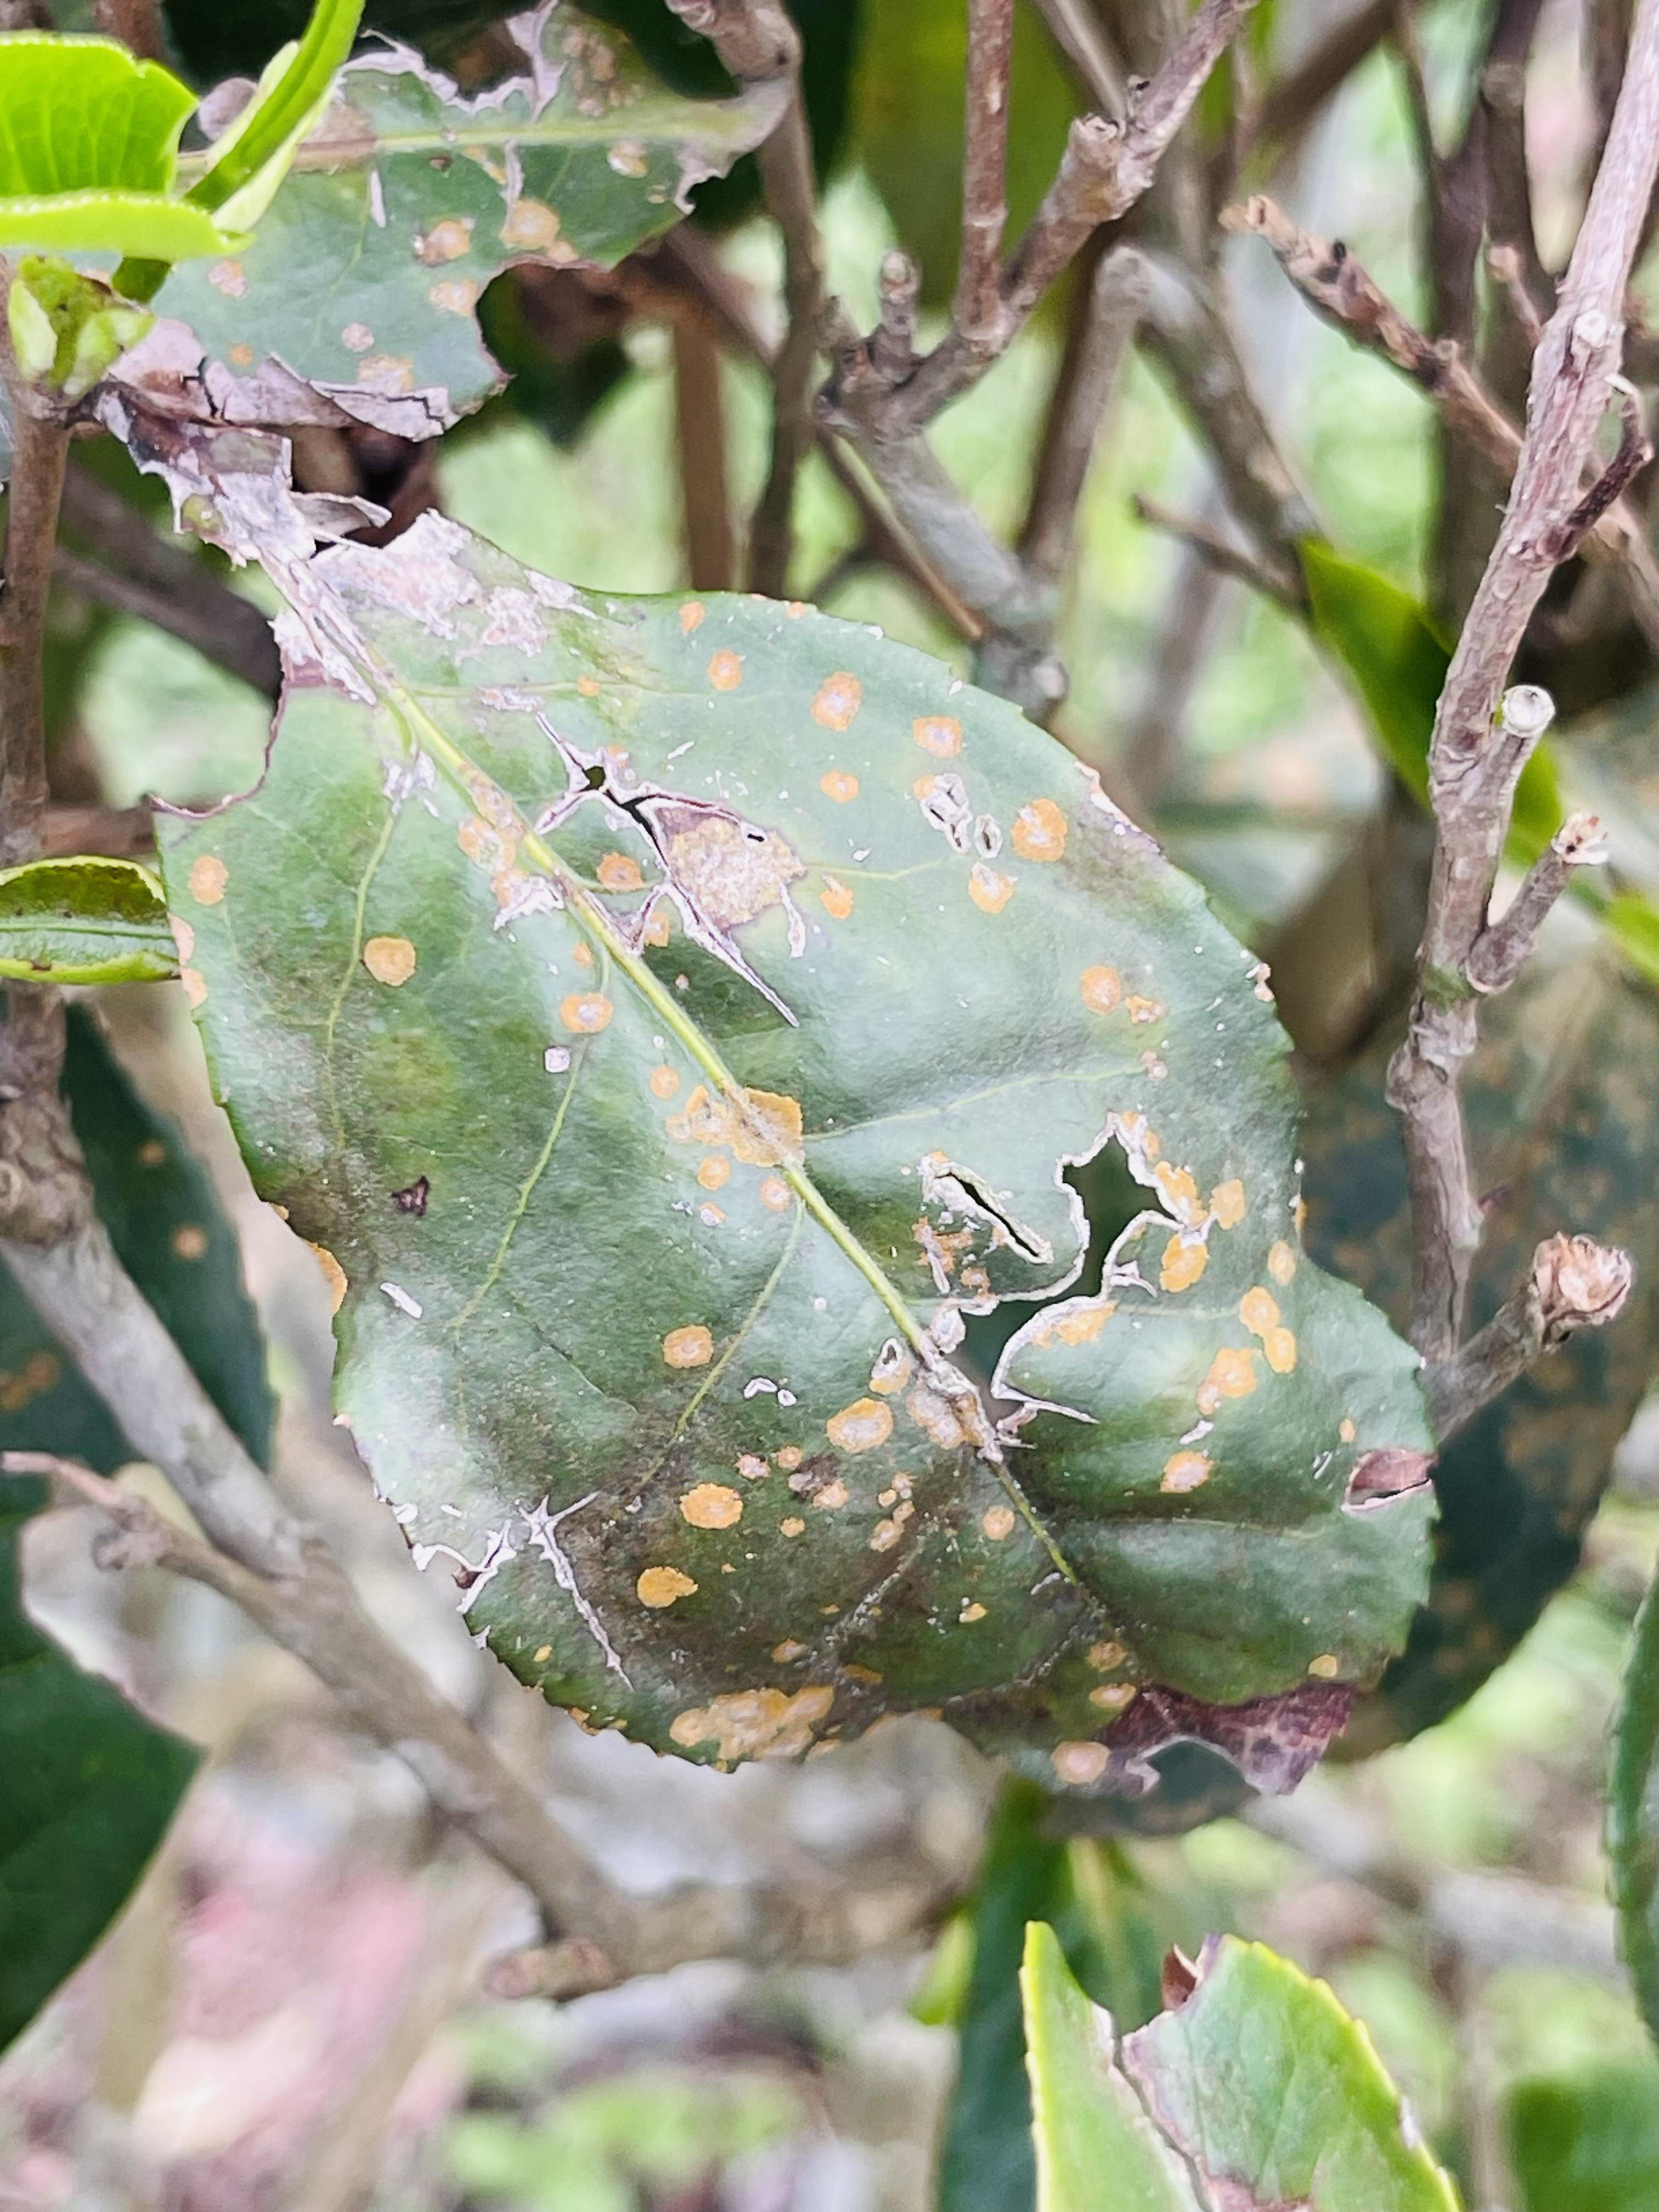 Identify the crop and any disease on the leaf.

tea, red rust
